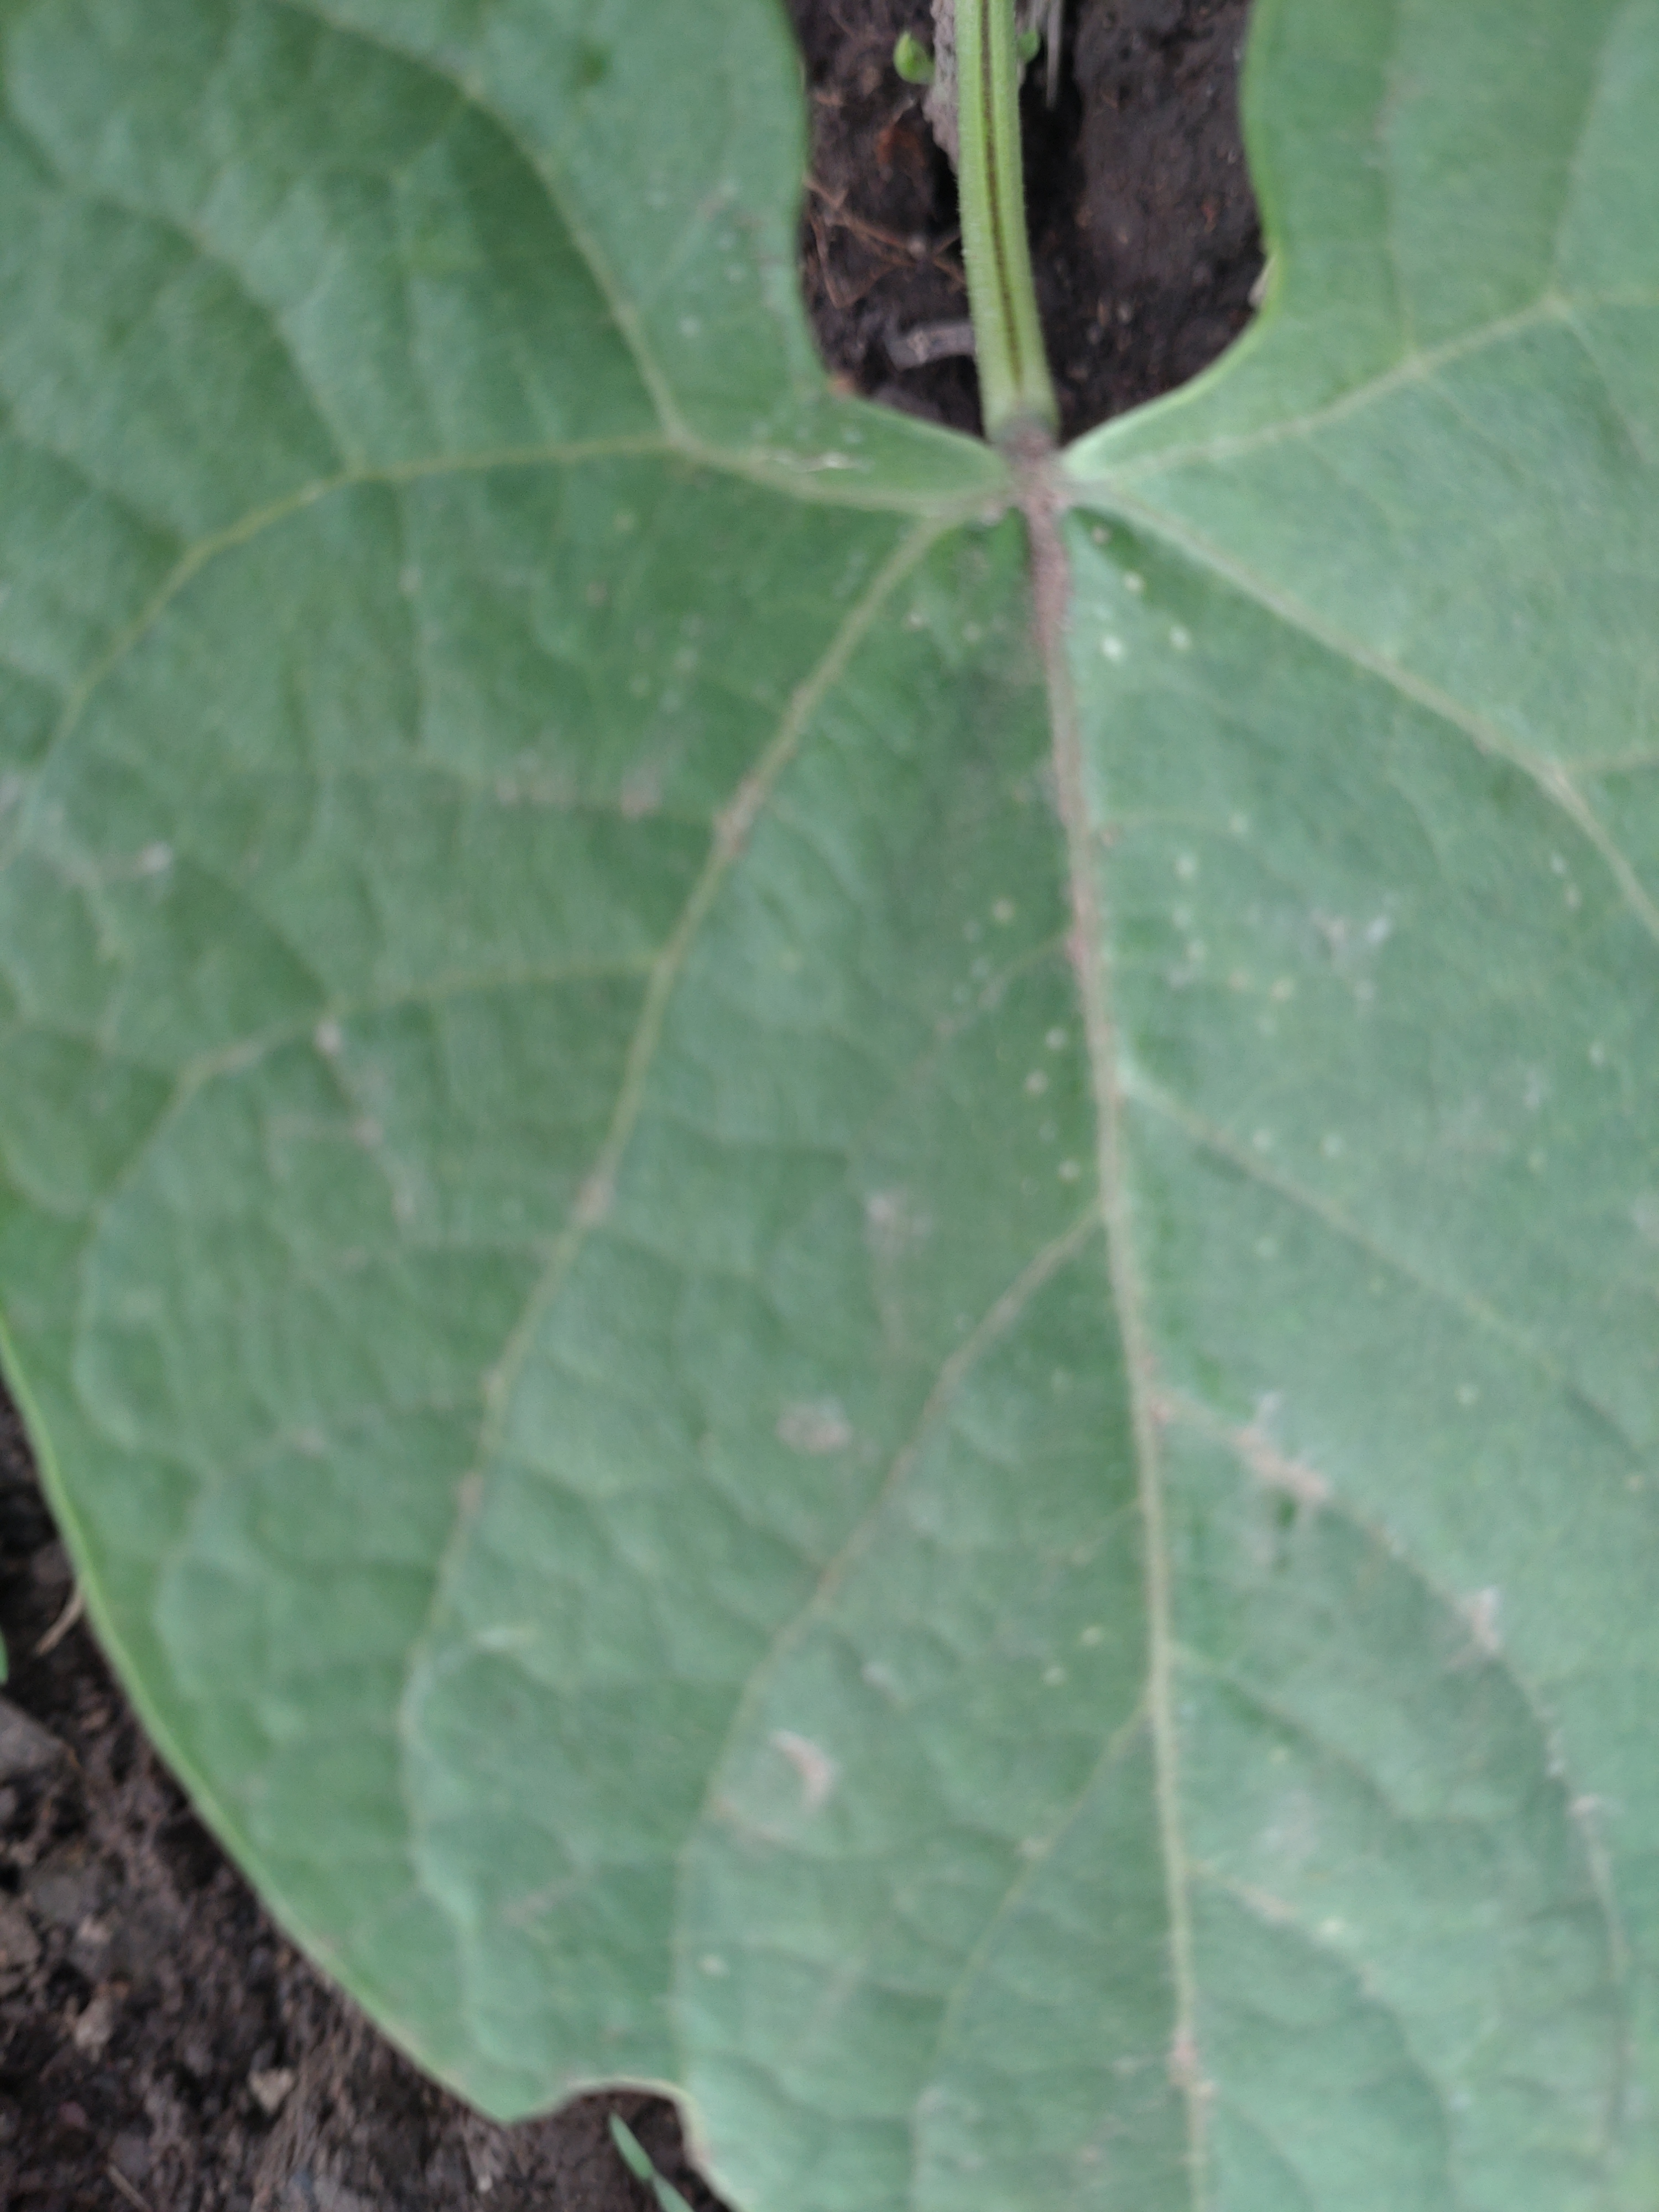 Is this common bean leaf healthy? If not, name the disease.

healthy
